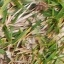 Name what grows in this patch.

grass
